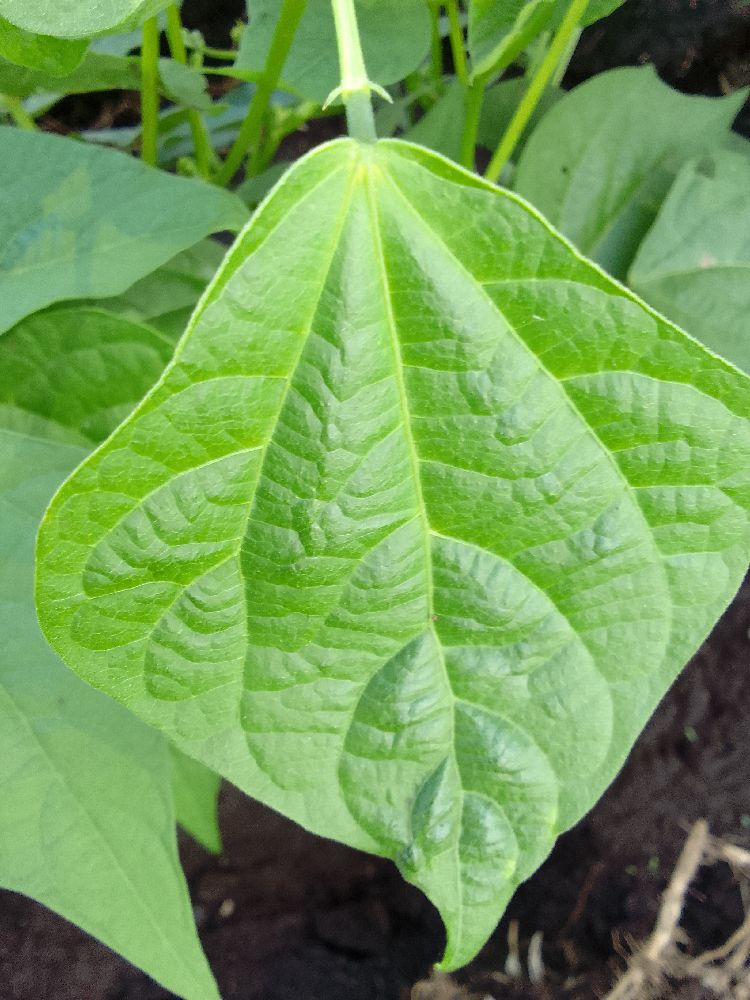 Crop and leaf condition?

common bean, healthy
